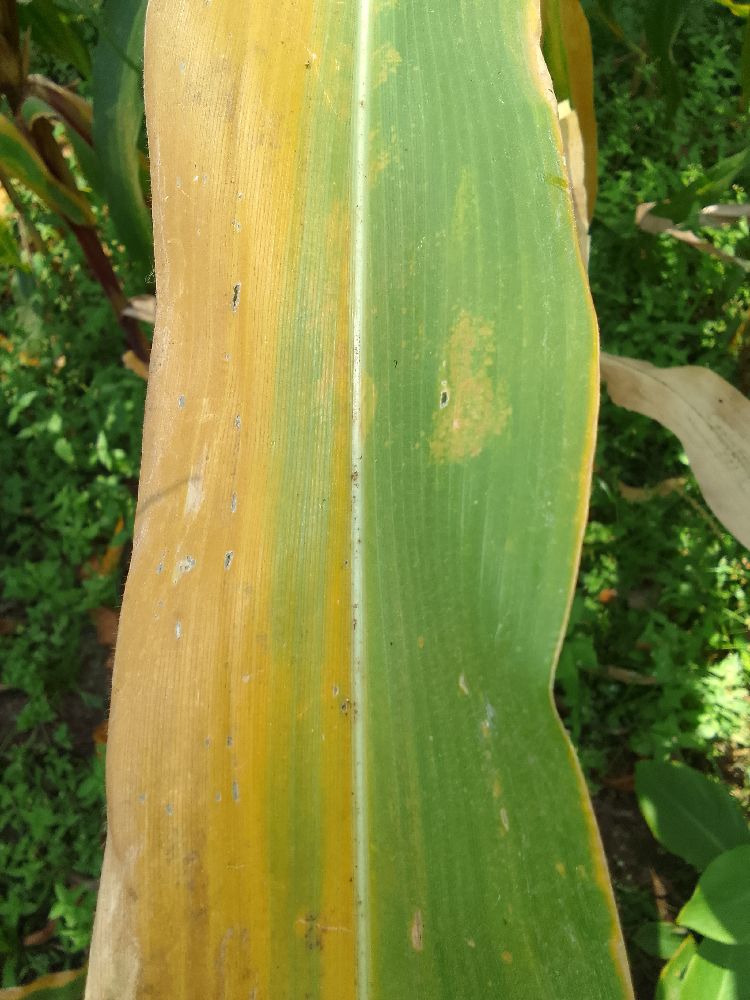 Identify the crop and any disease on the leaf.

maize, maize lethal necrosis
